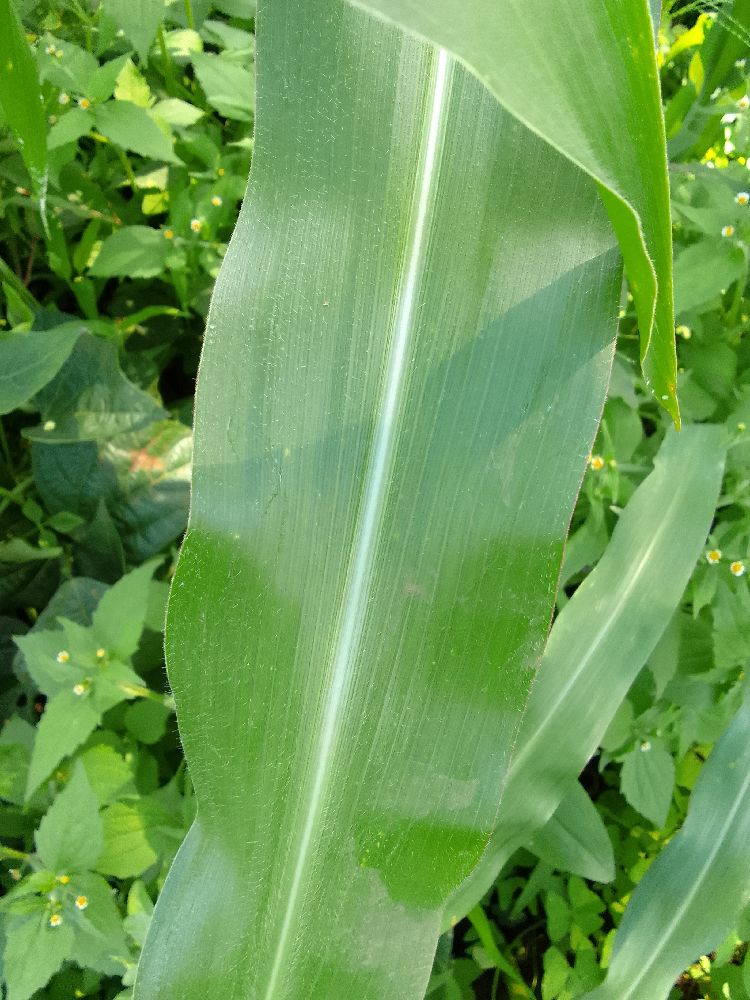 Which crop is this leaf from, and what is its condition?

maize, healthy
